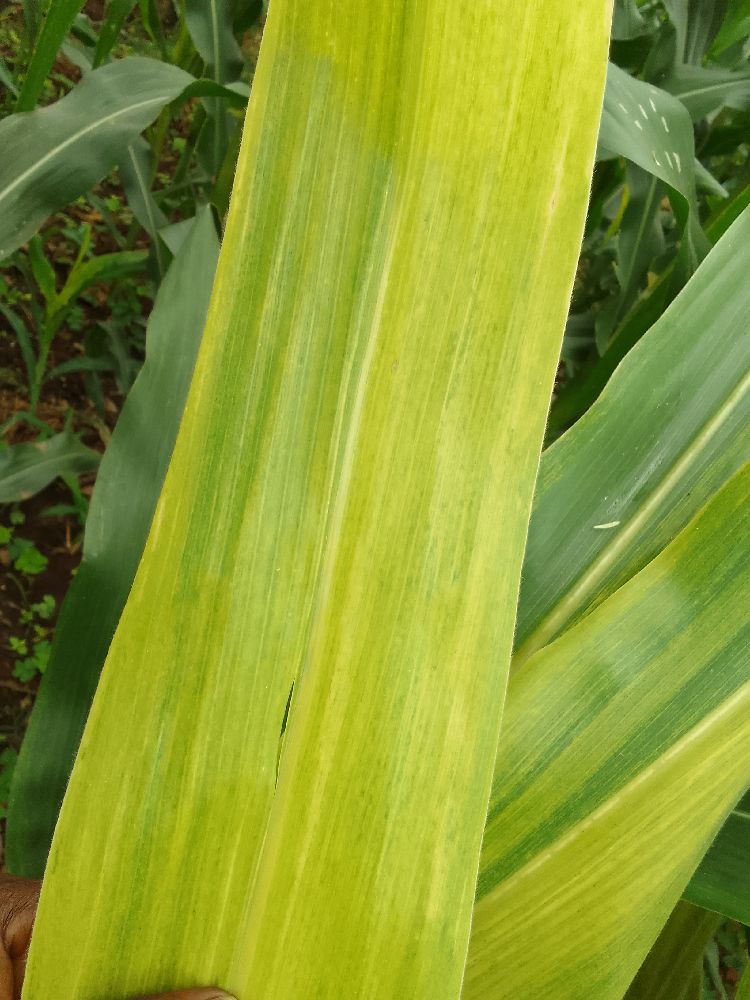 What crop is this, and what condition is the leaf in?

maize, healthy
